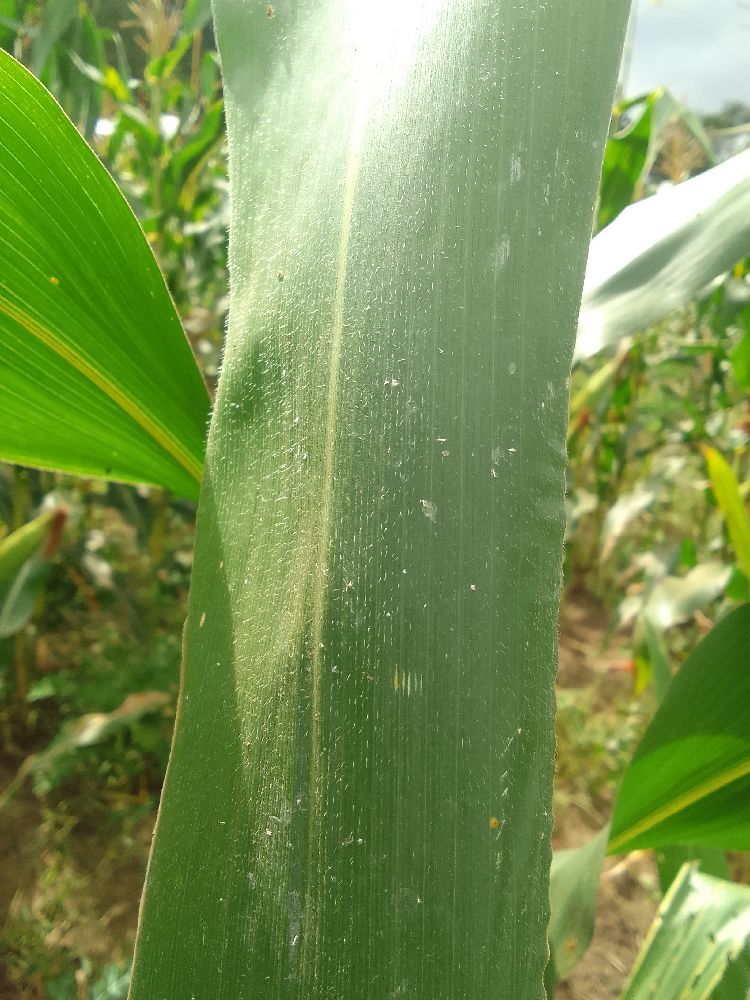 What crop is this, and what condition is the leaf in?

maize, healthy
